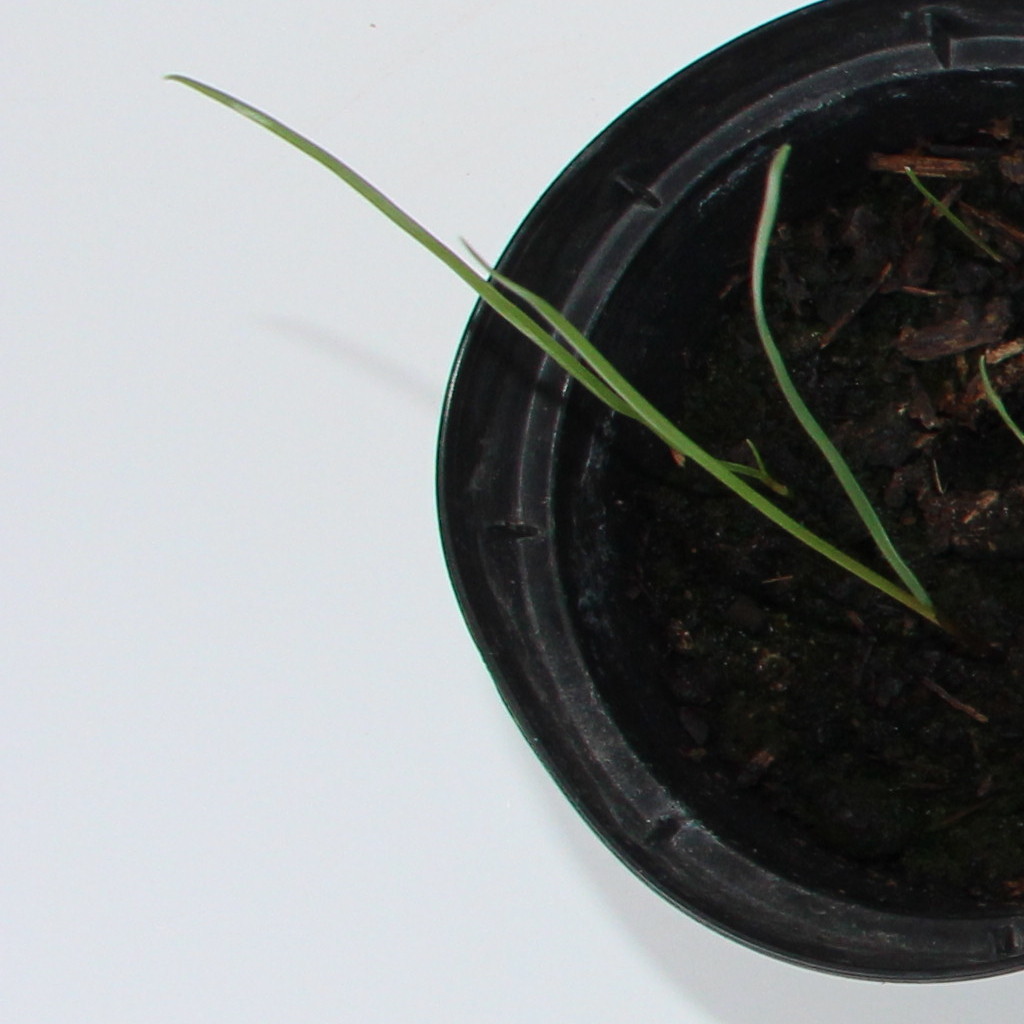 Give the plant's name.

Lolium multiflorum
